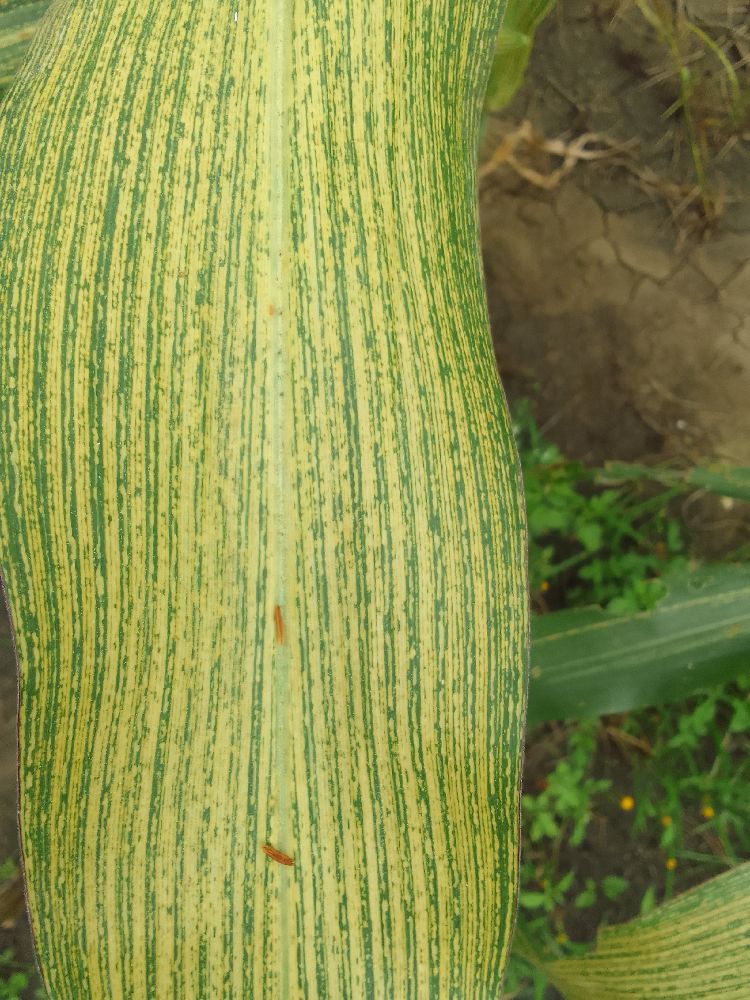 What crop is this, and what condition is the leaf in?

maize, maize streak virus
